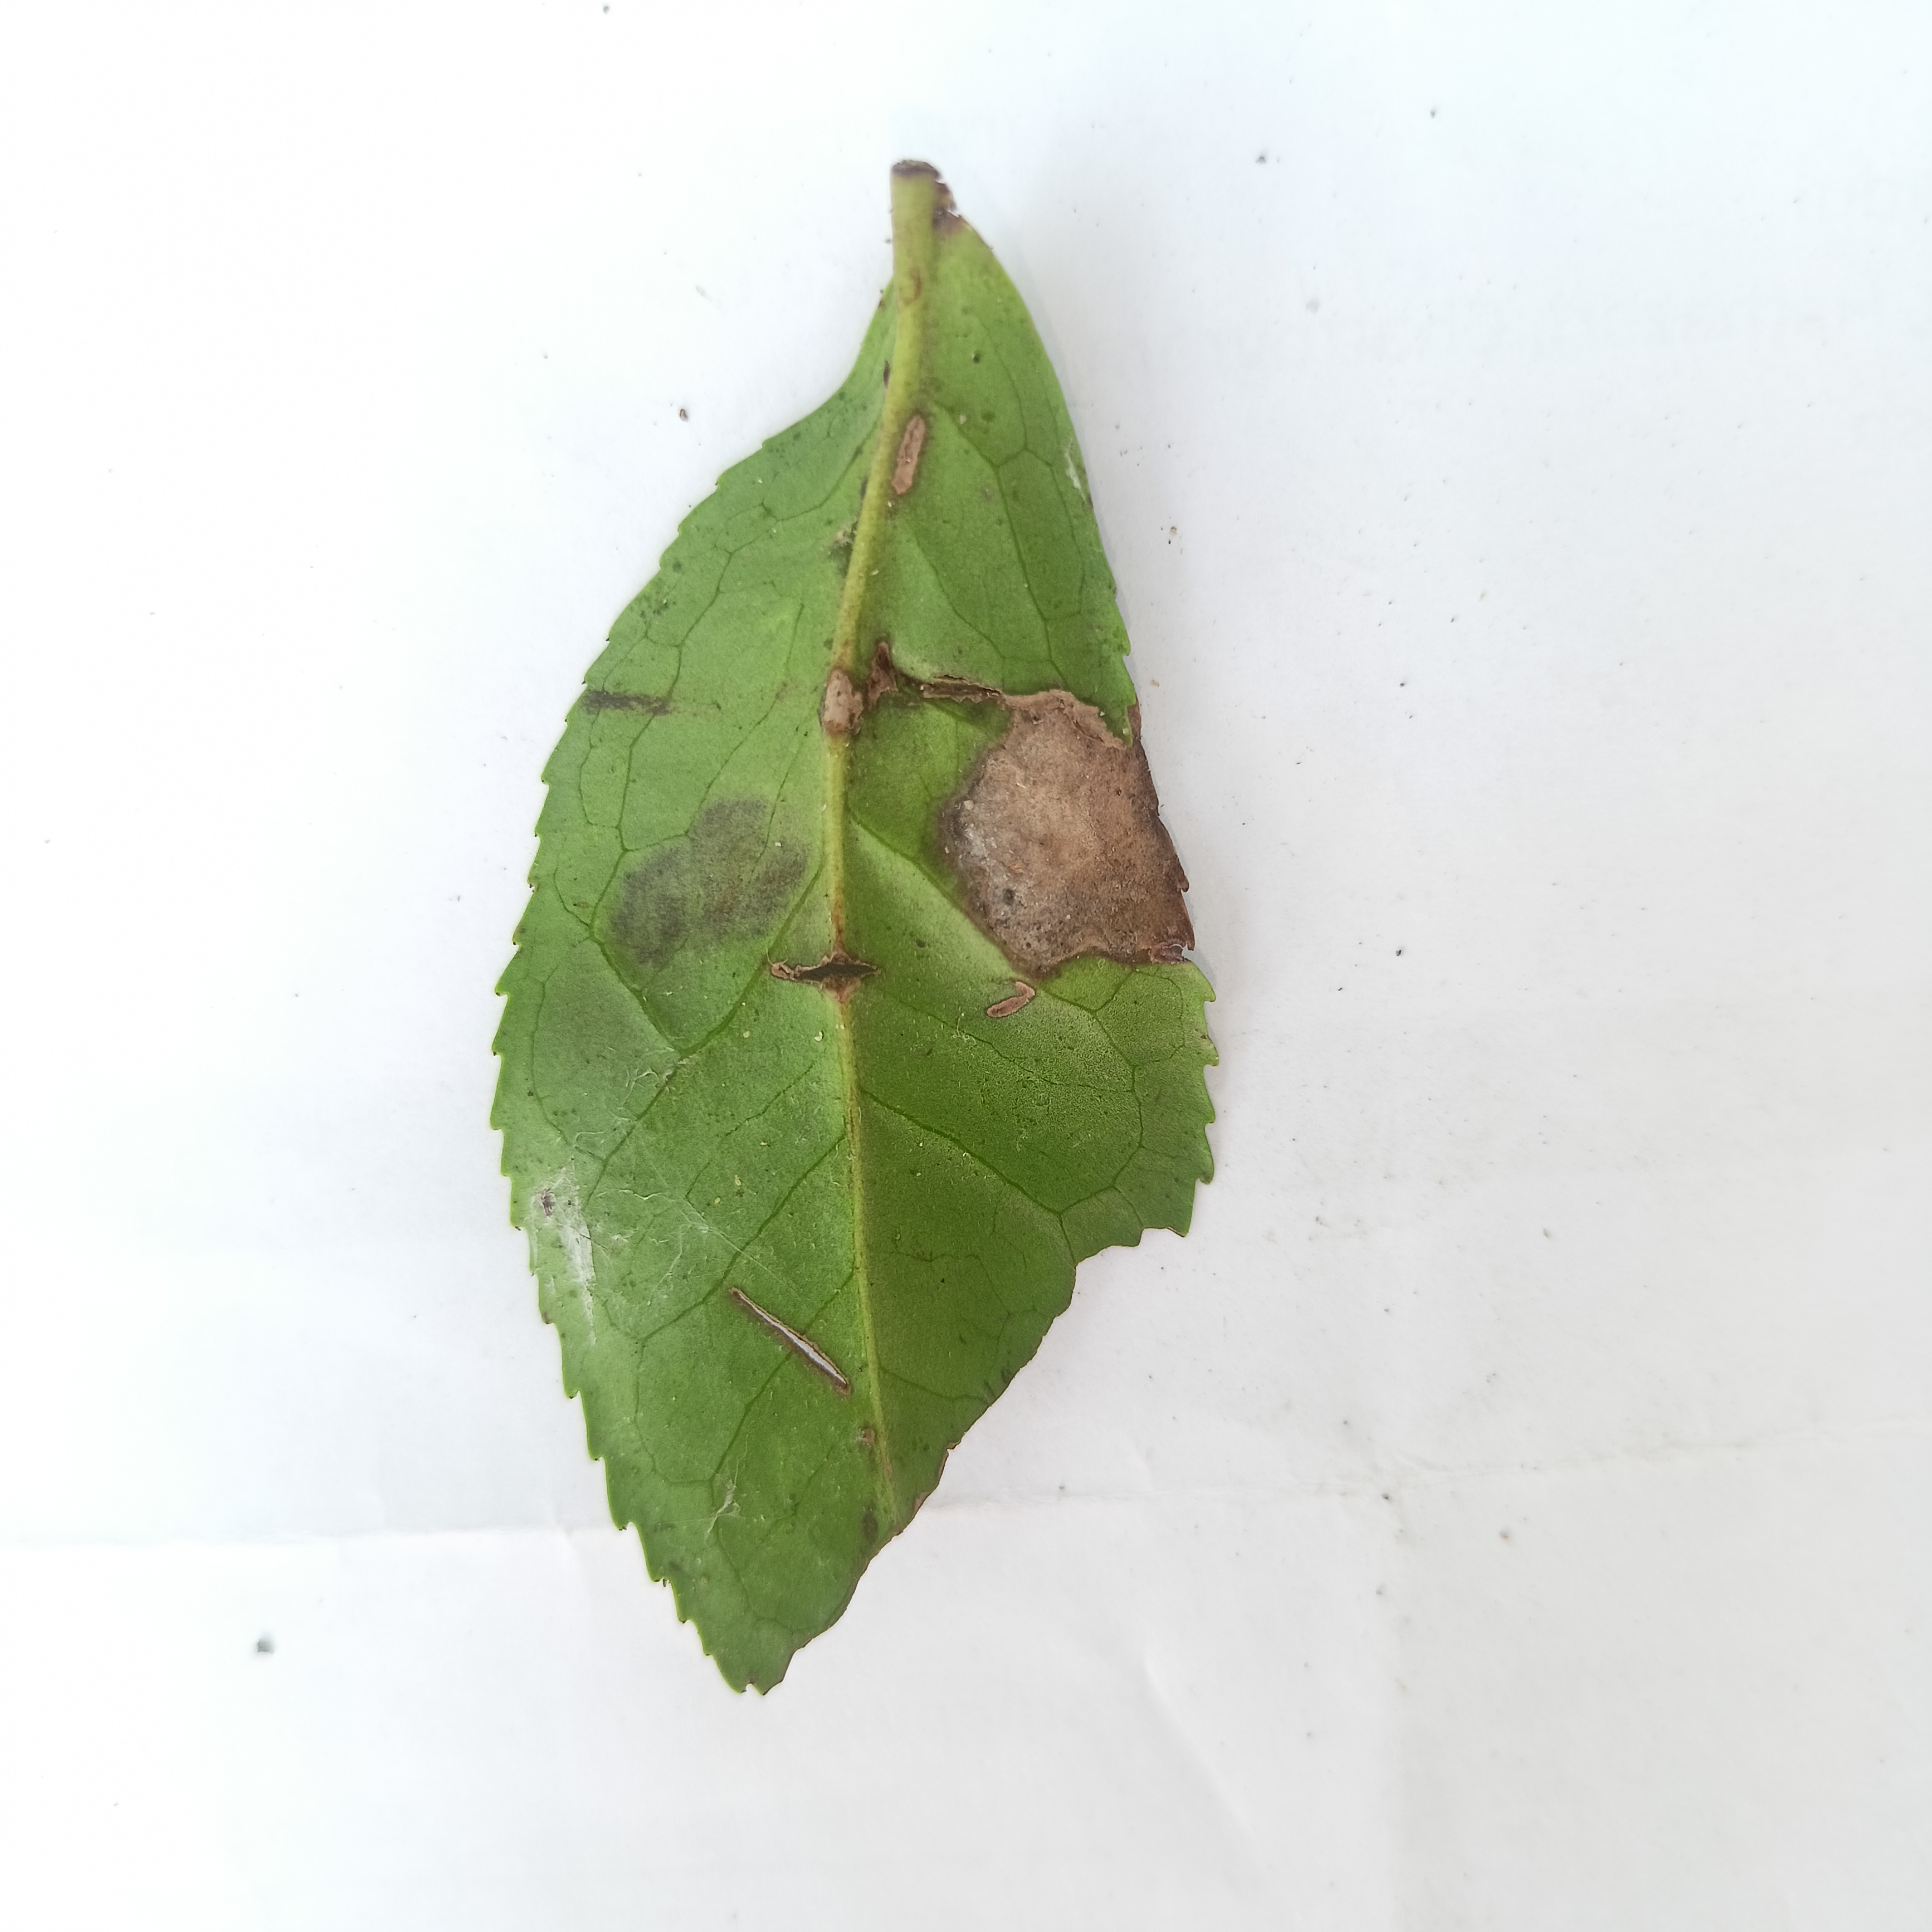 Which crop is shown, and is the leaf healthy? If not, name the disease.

tea, brown blight
